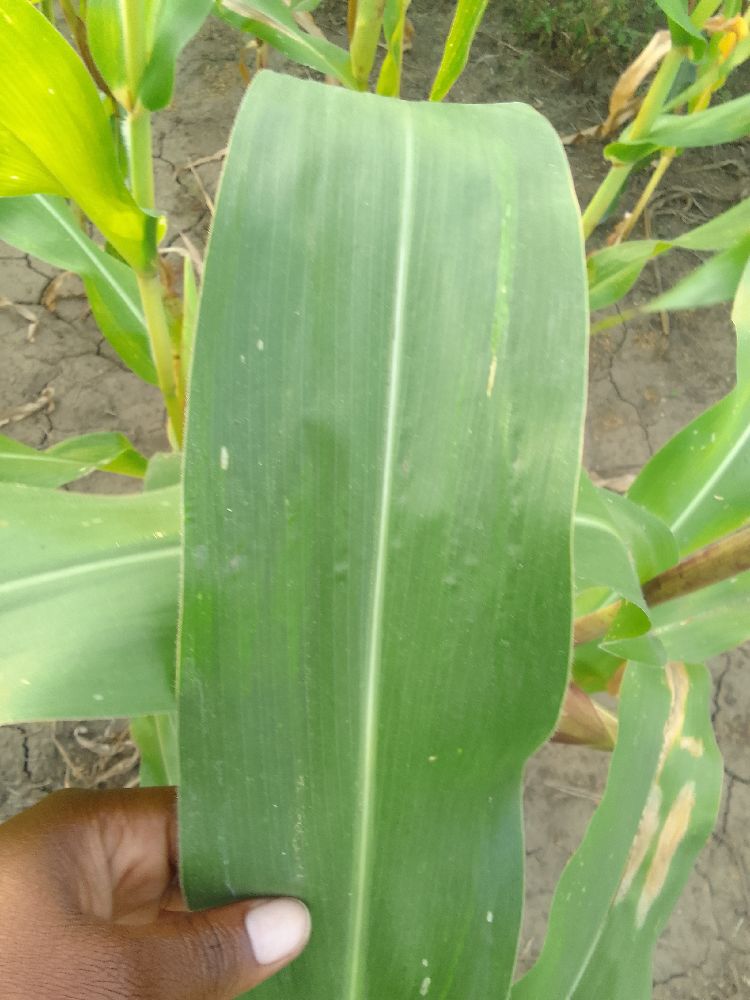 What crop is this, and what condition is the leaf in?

maize, healthy
